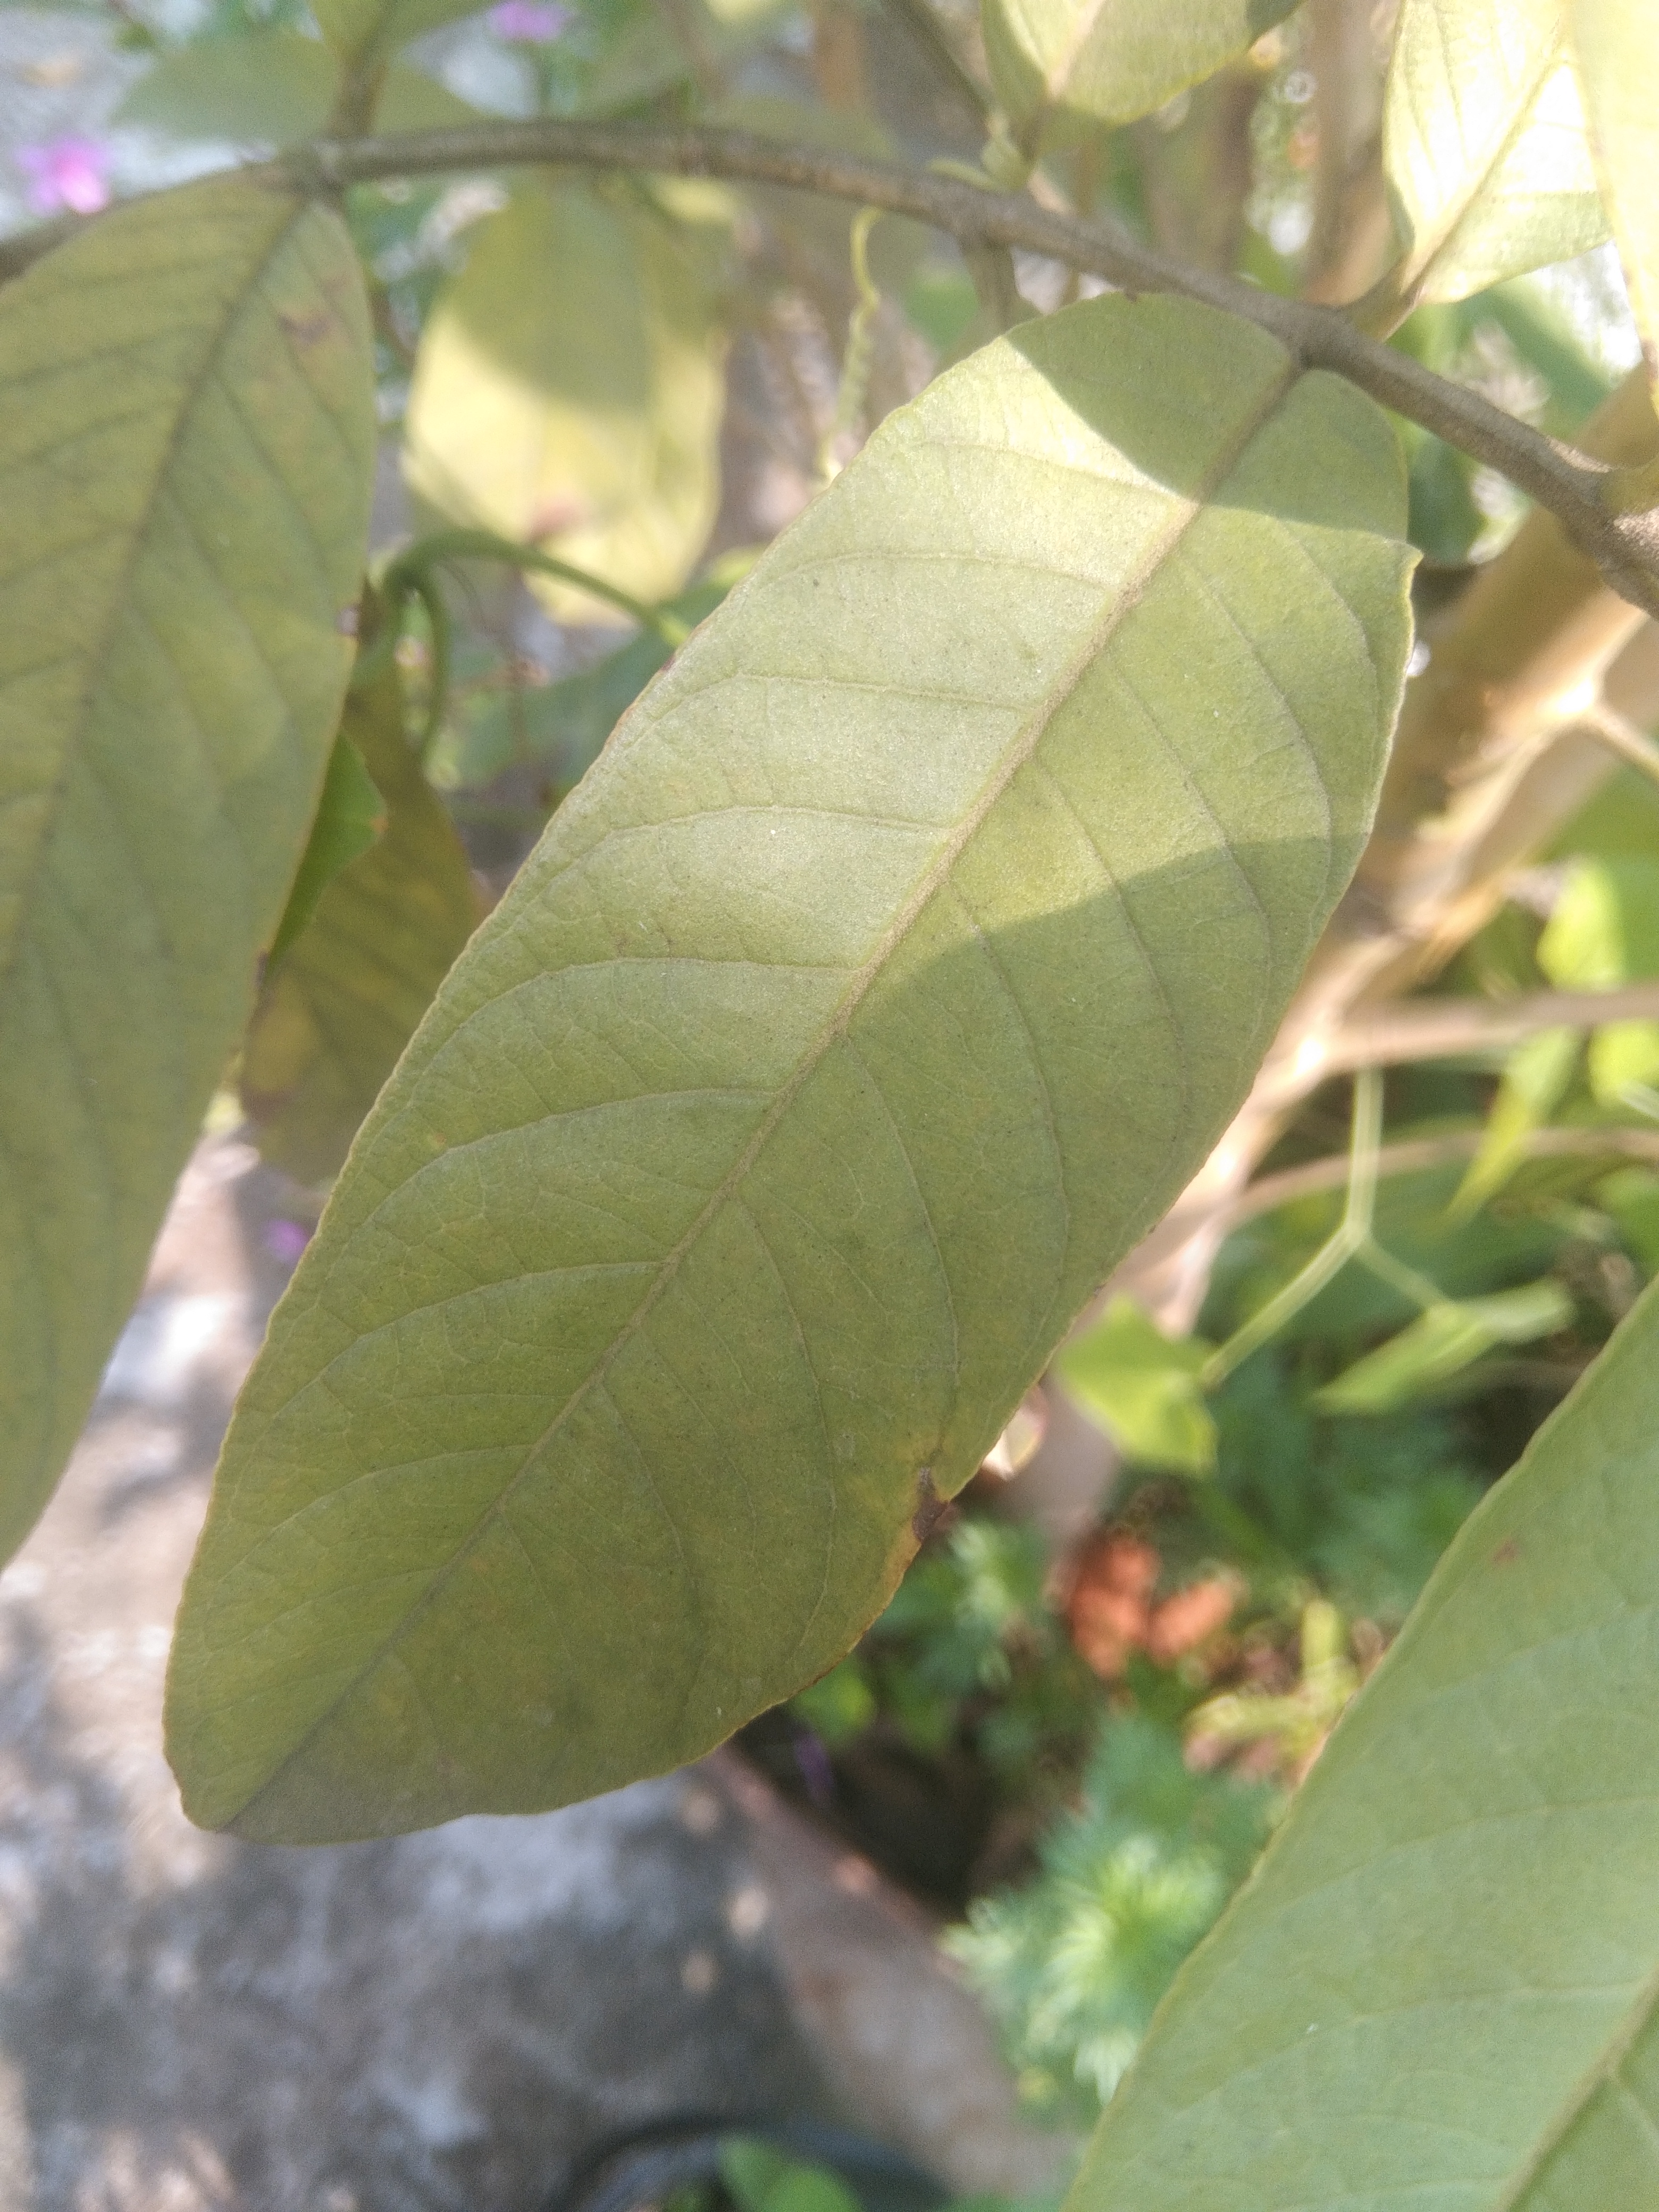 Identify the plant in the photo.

guava
